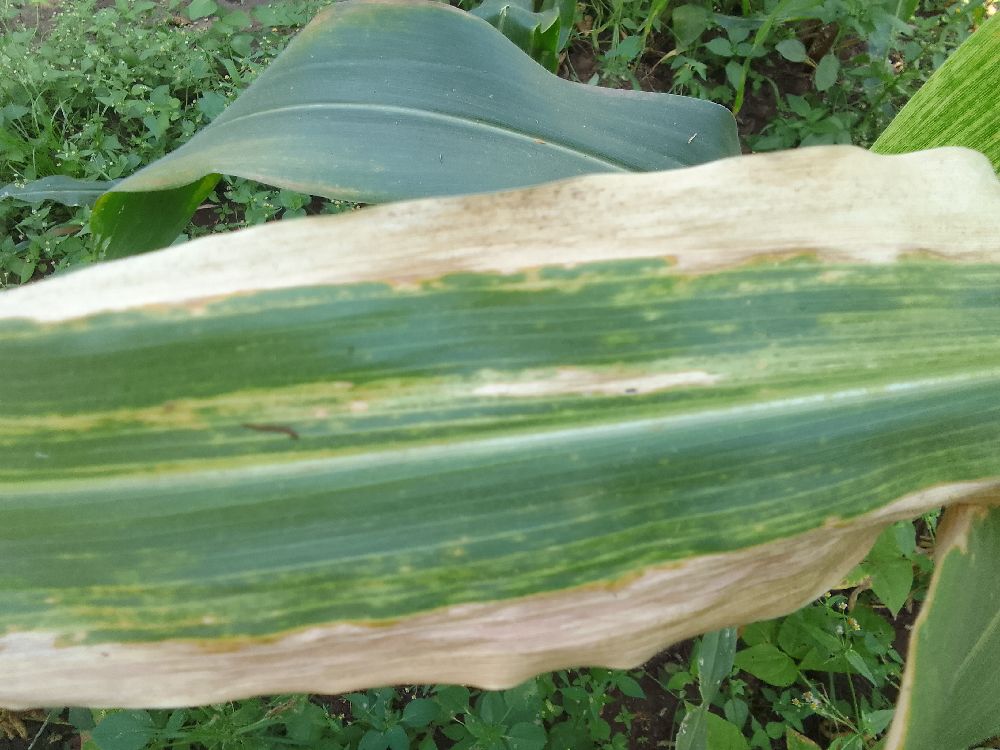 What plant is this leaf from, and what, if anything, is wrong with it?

maize, maize lethal necrosis
